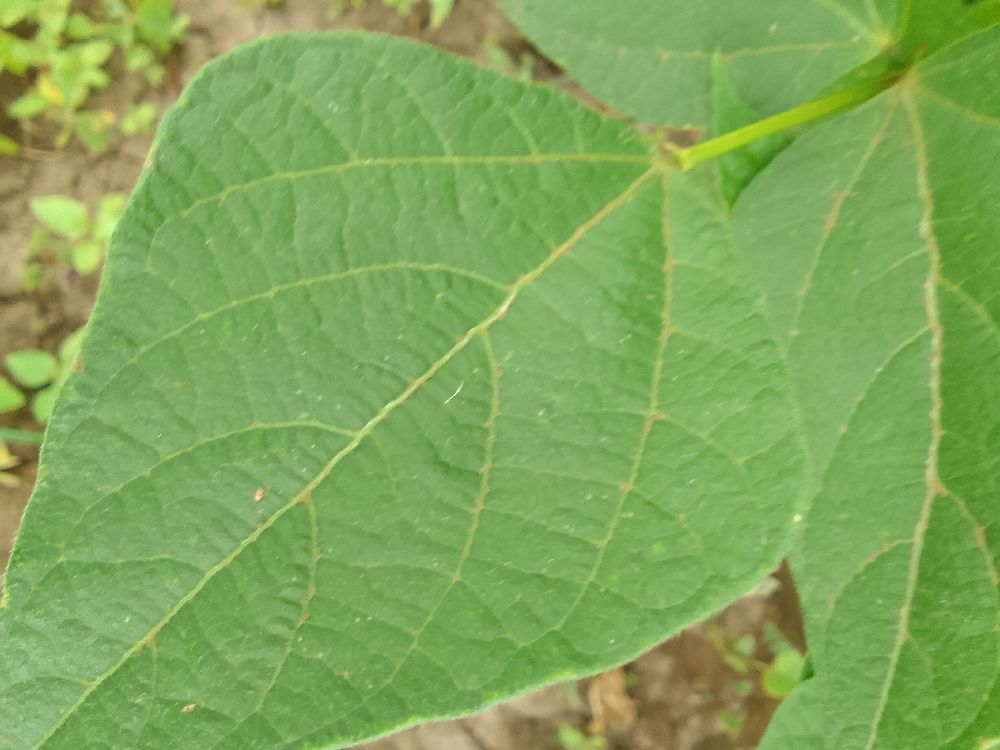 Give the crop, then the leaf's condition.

common bean, healthy
